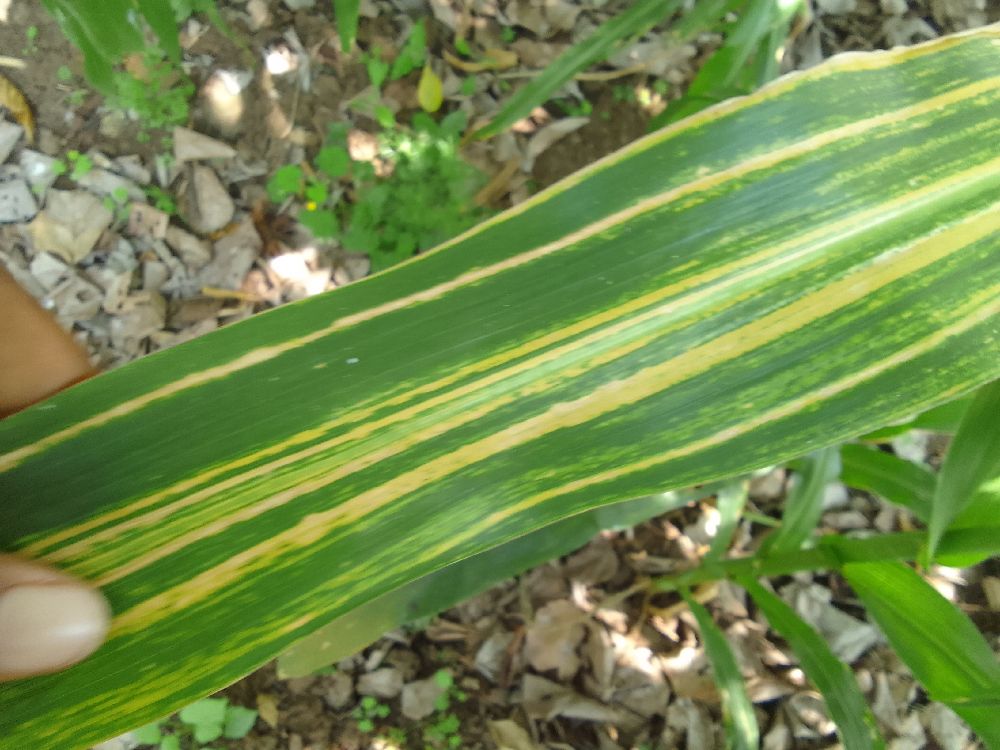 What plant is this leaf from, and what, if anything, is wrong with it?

maize, maize lethal necrosis
